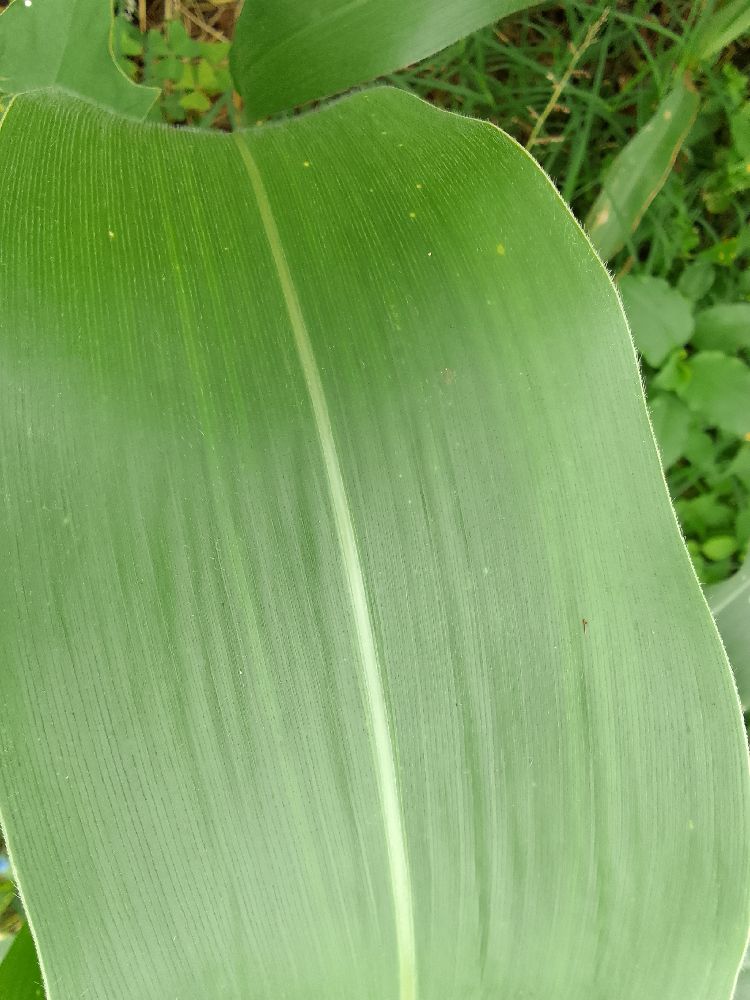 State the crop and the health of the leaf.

maize, healthy
